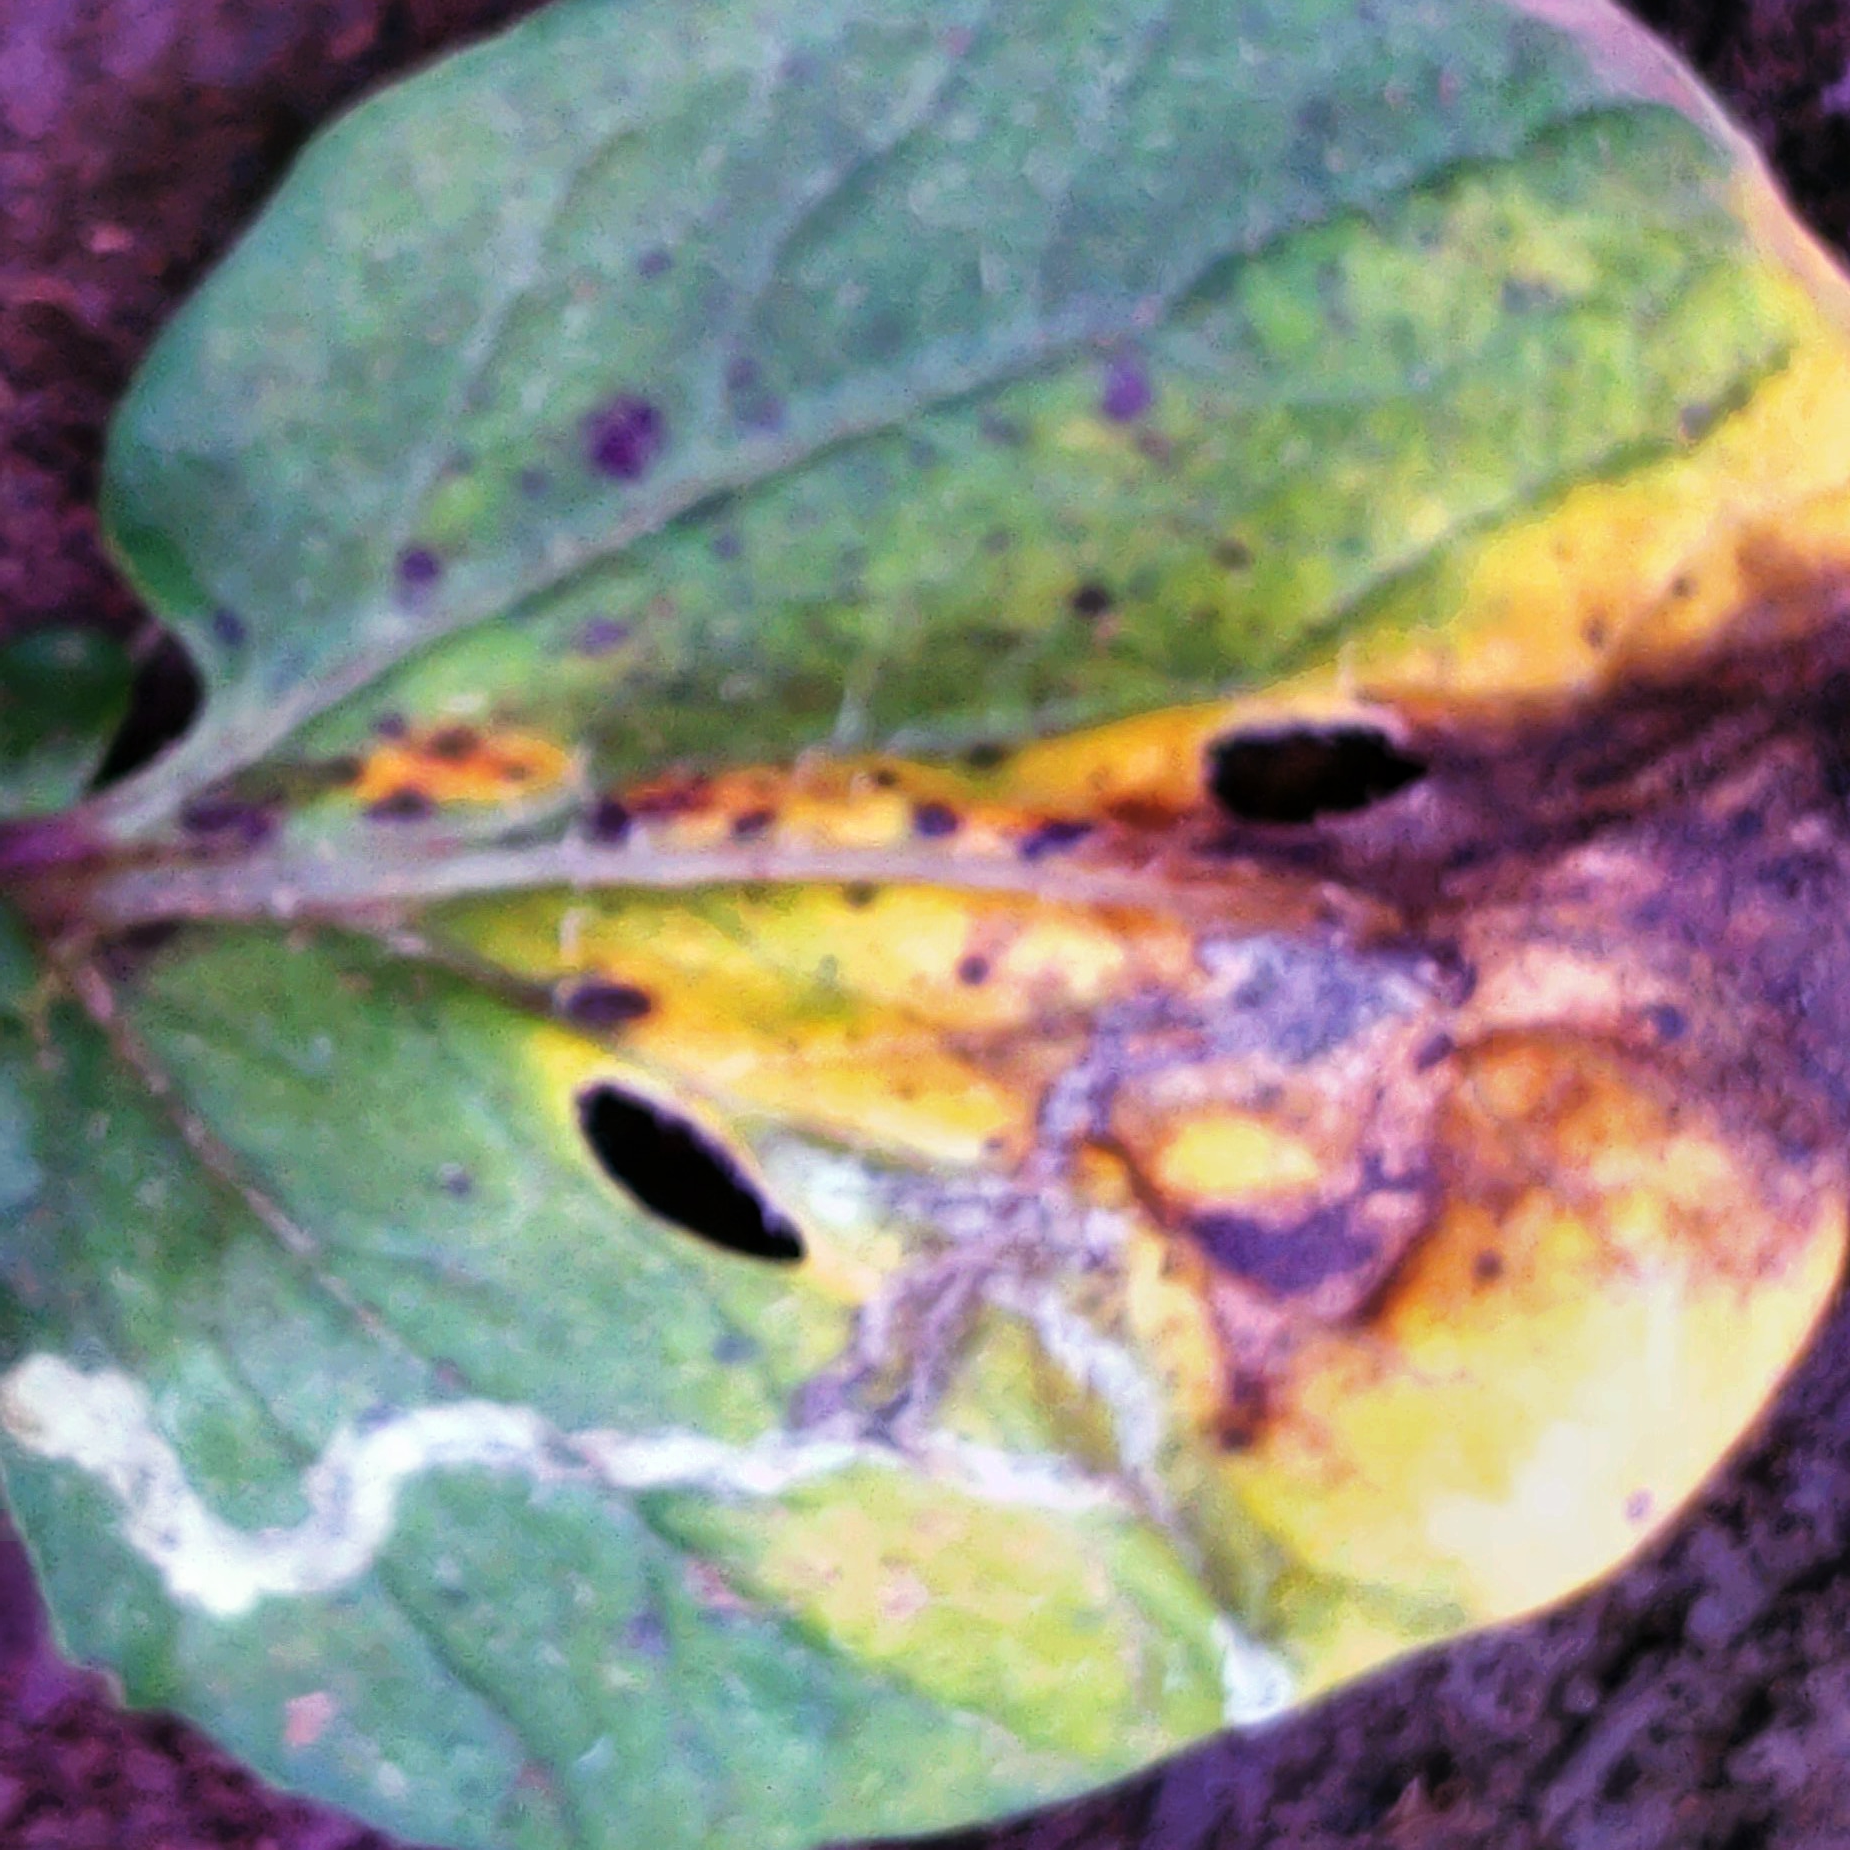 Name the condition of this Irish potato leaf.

late blight
